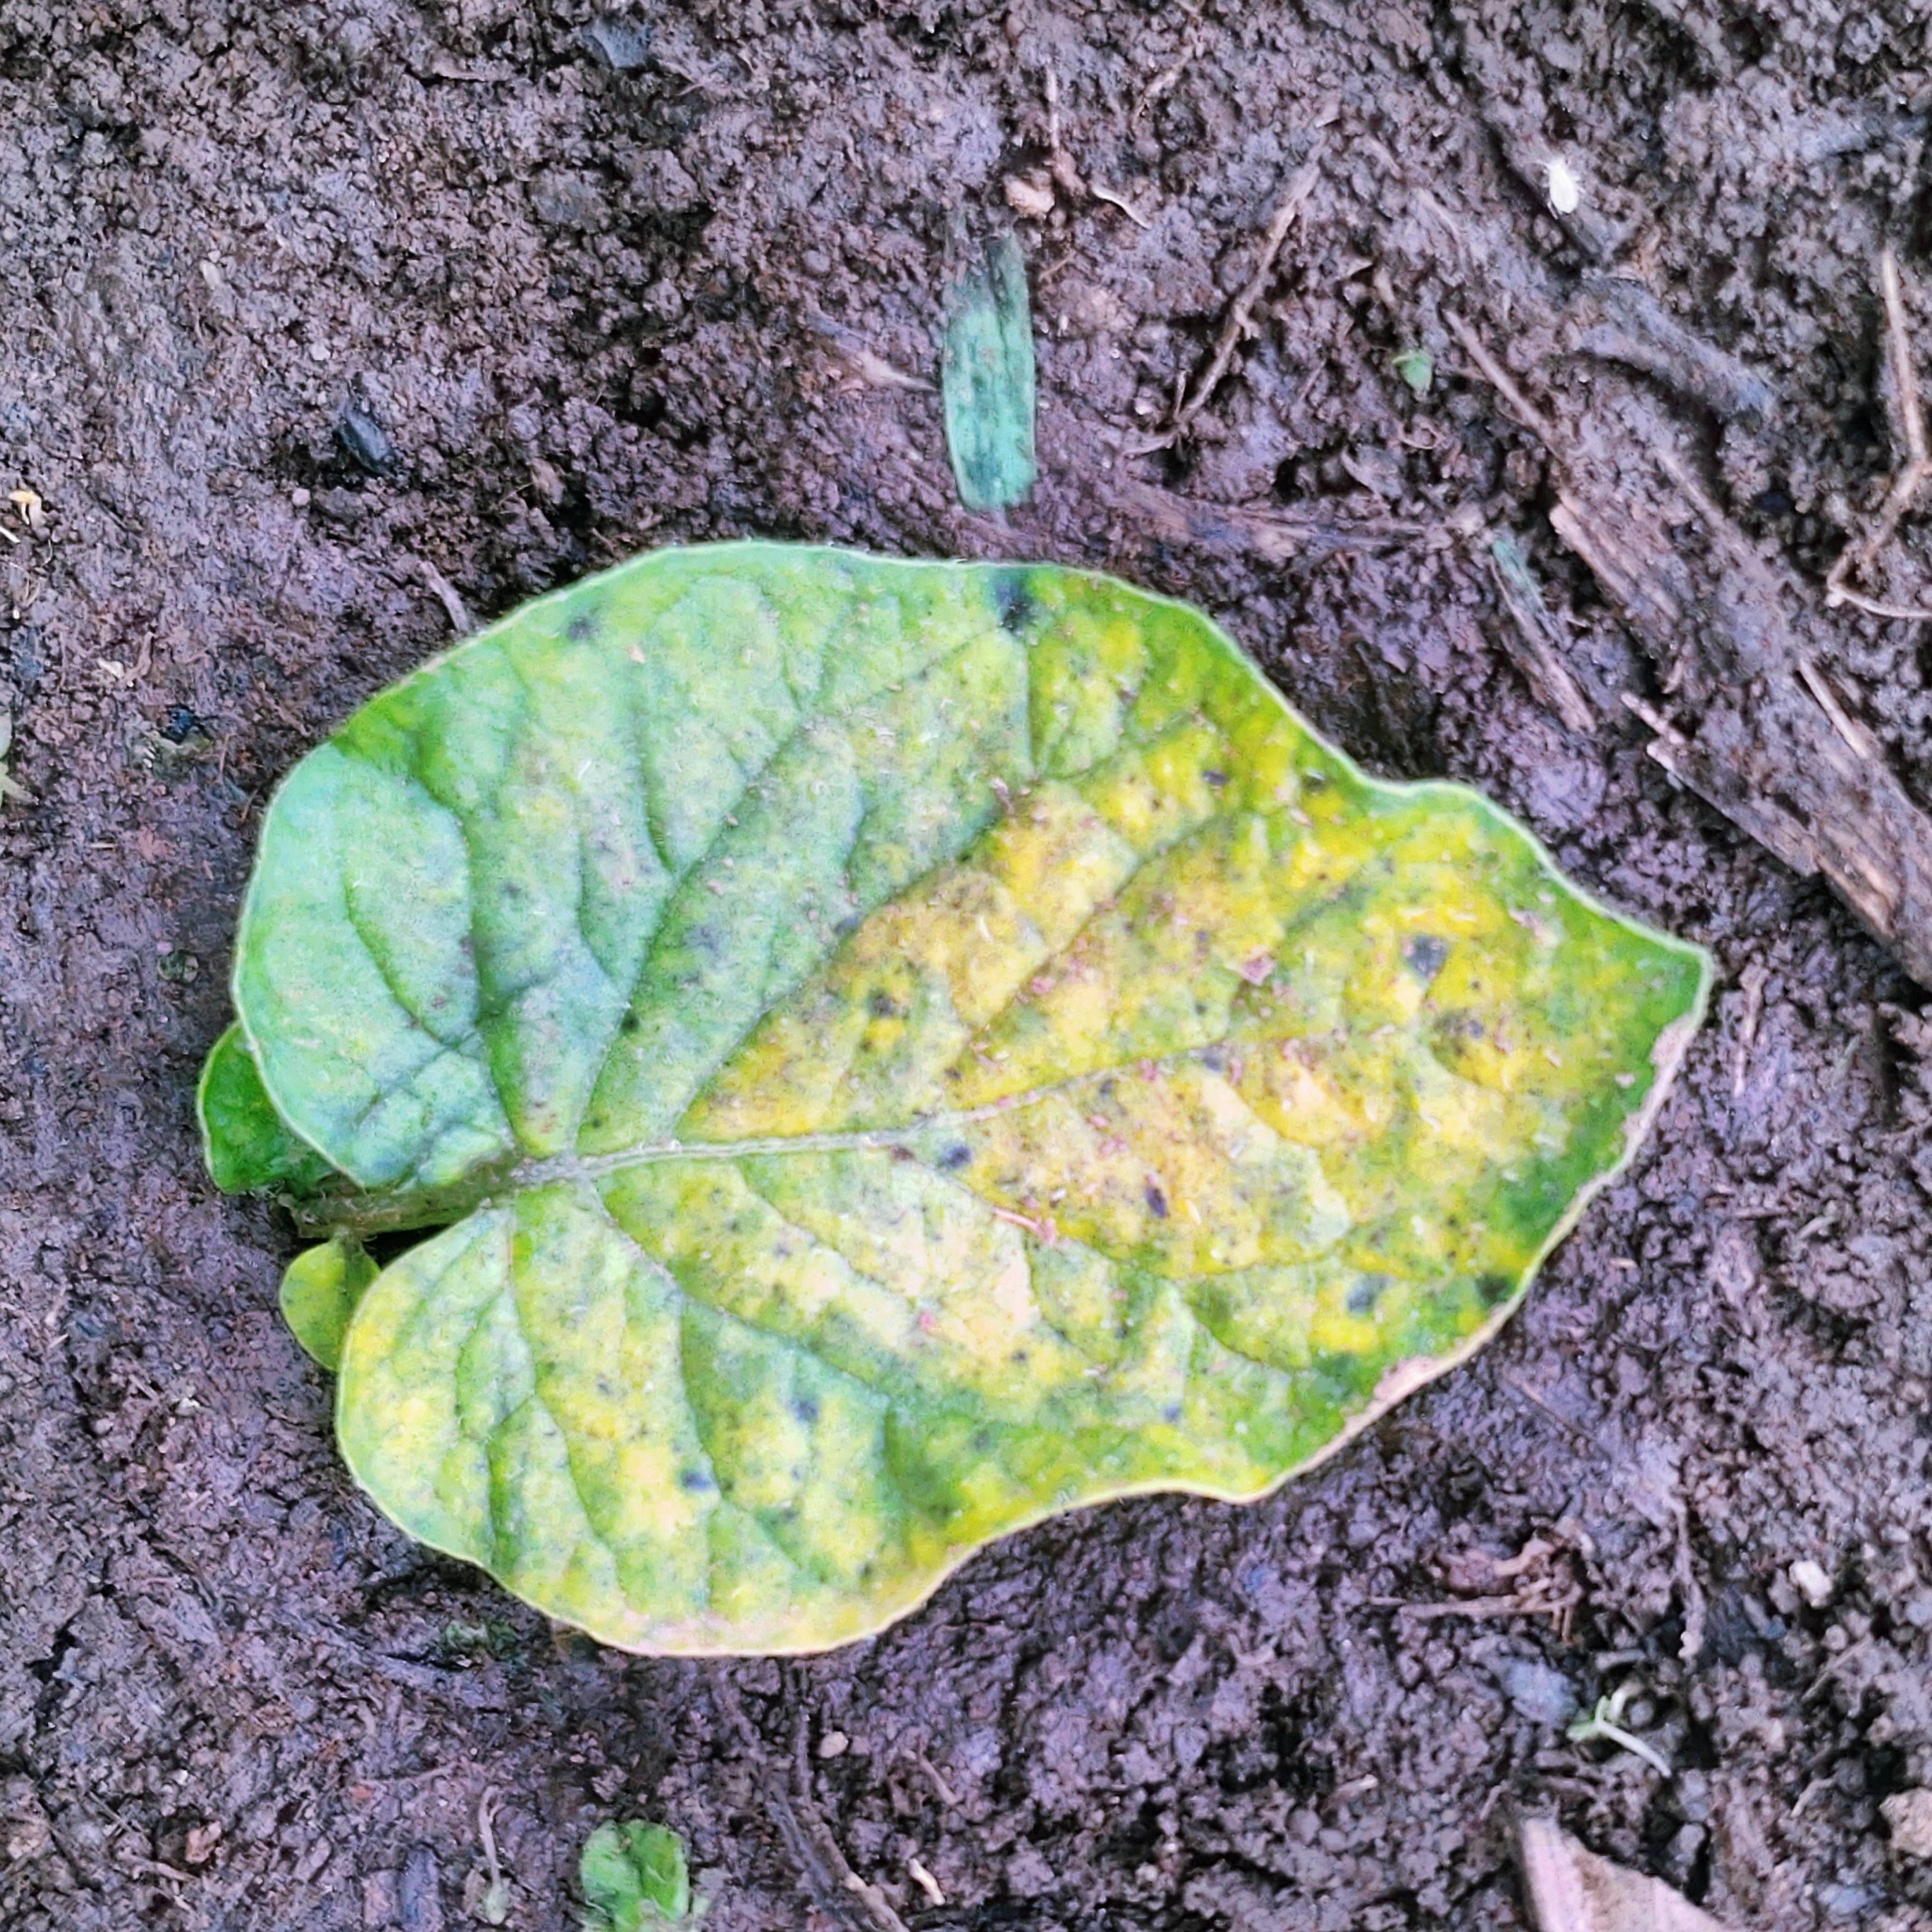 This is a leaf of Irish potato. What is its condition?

late blight
